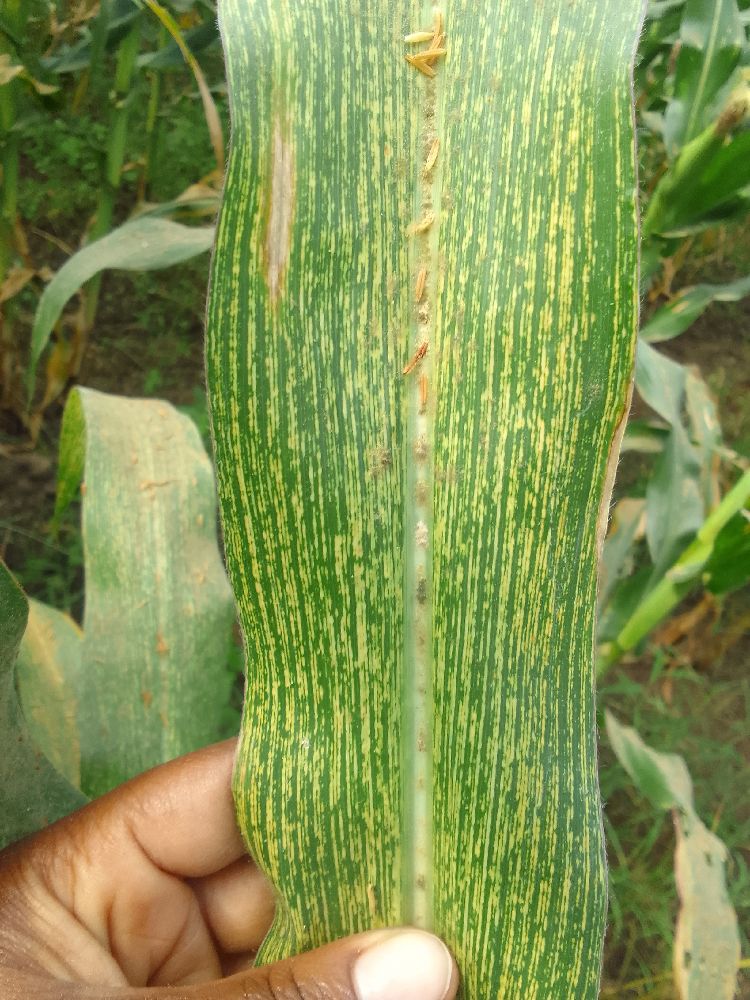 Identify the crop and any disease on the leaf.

maize, maize streak virus
